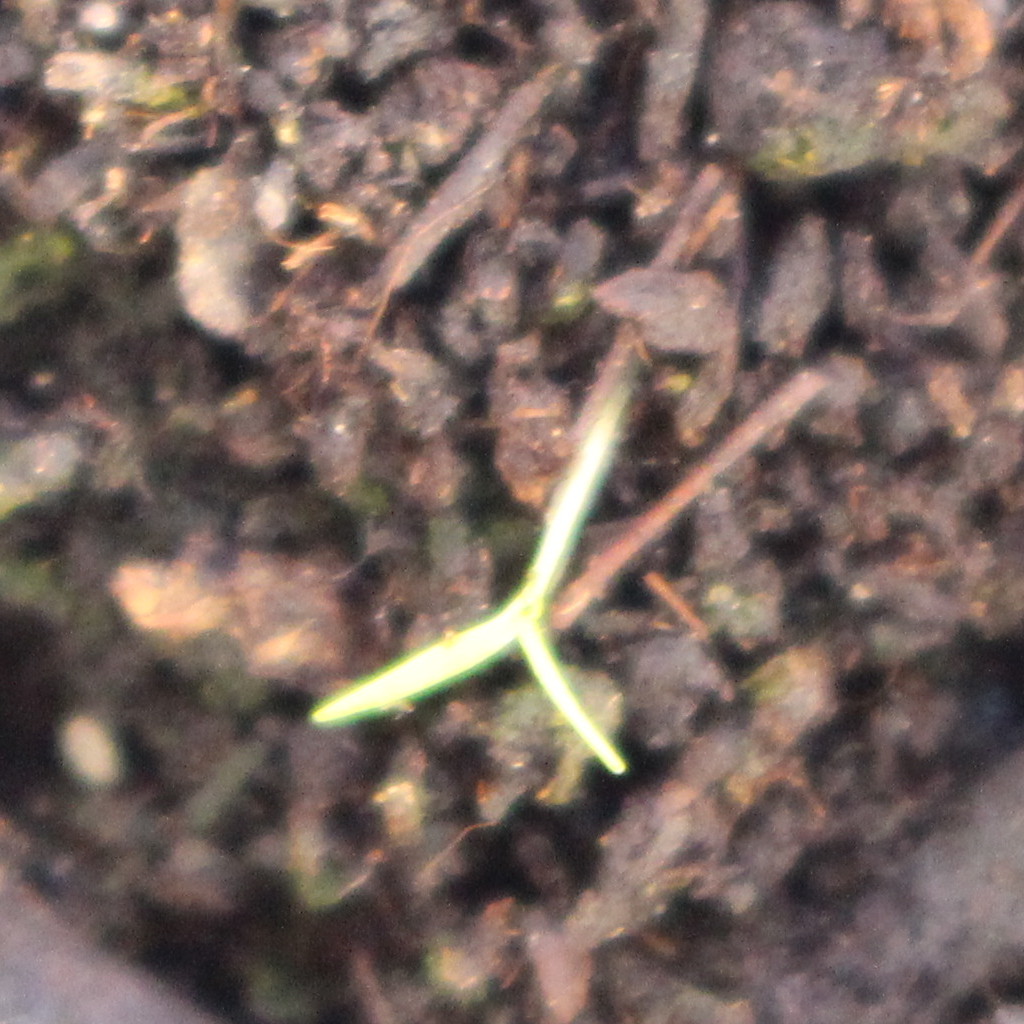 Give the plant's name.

Papaver rhoeas
